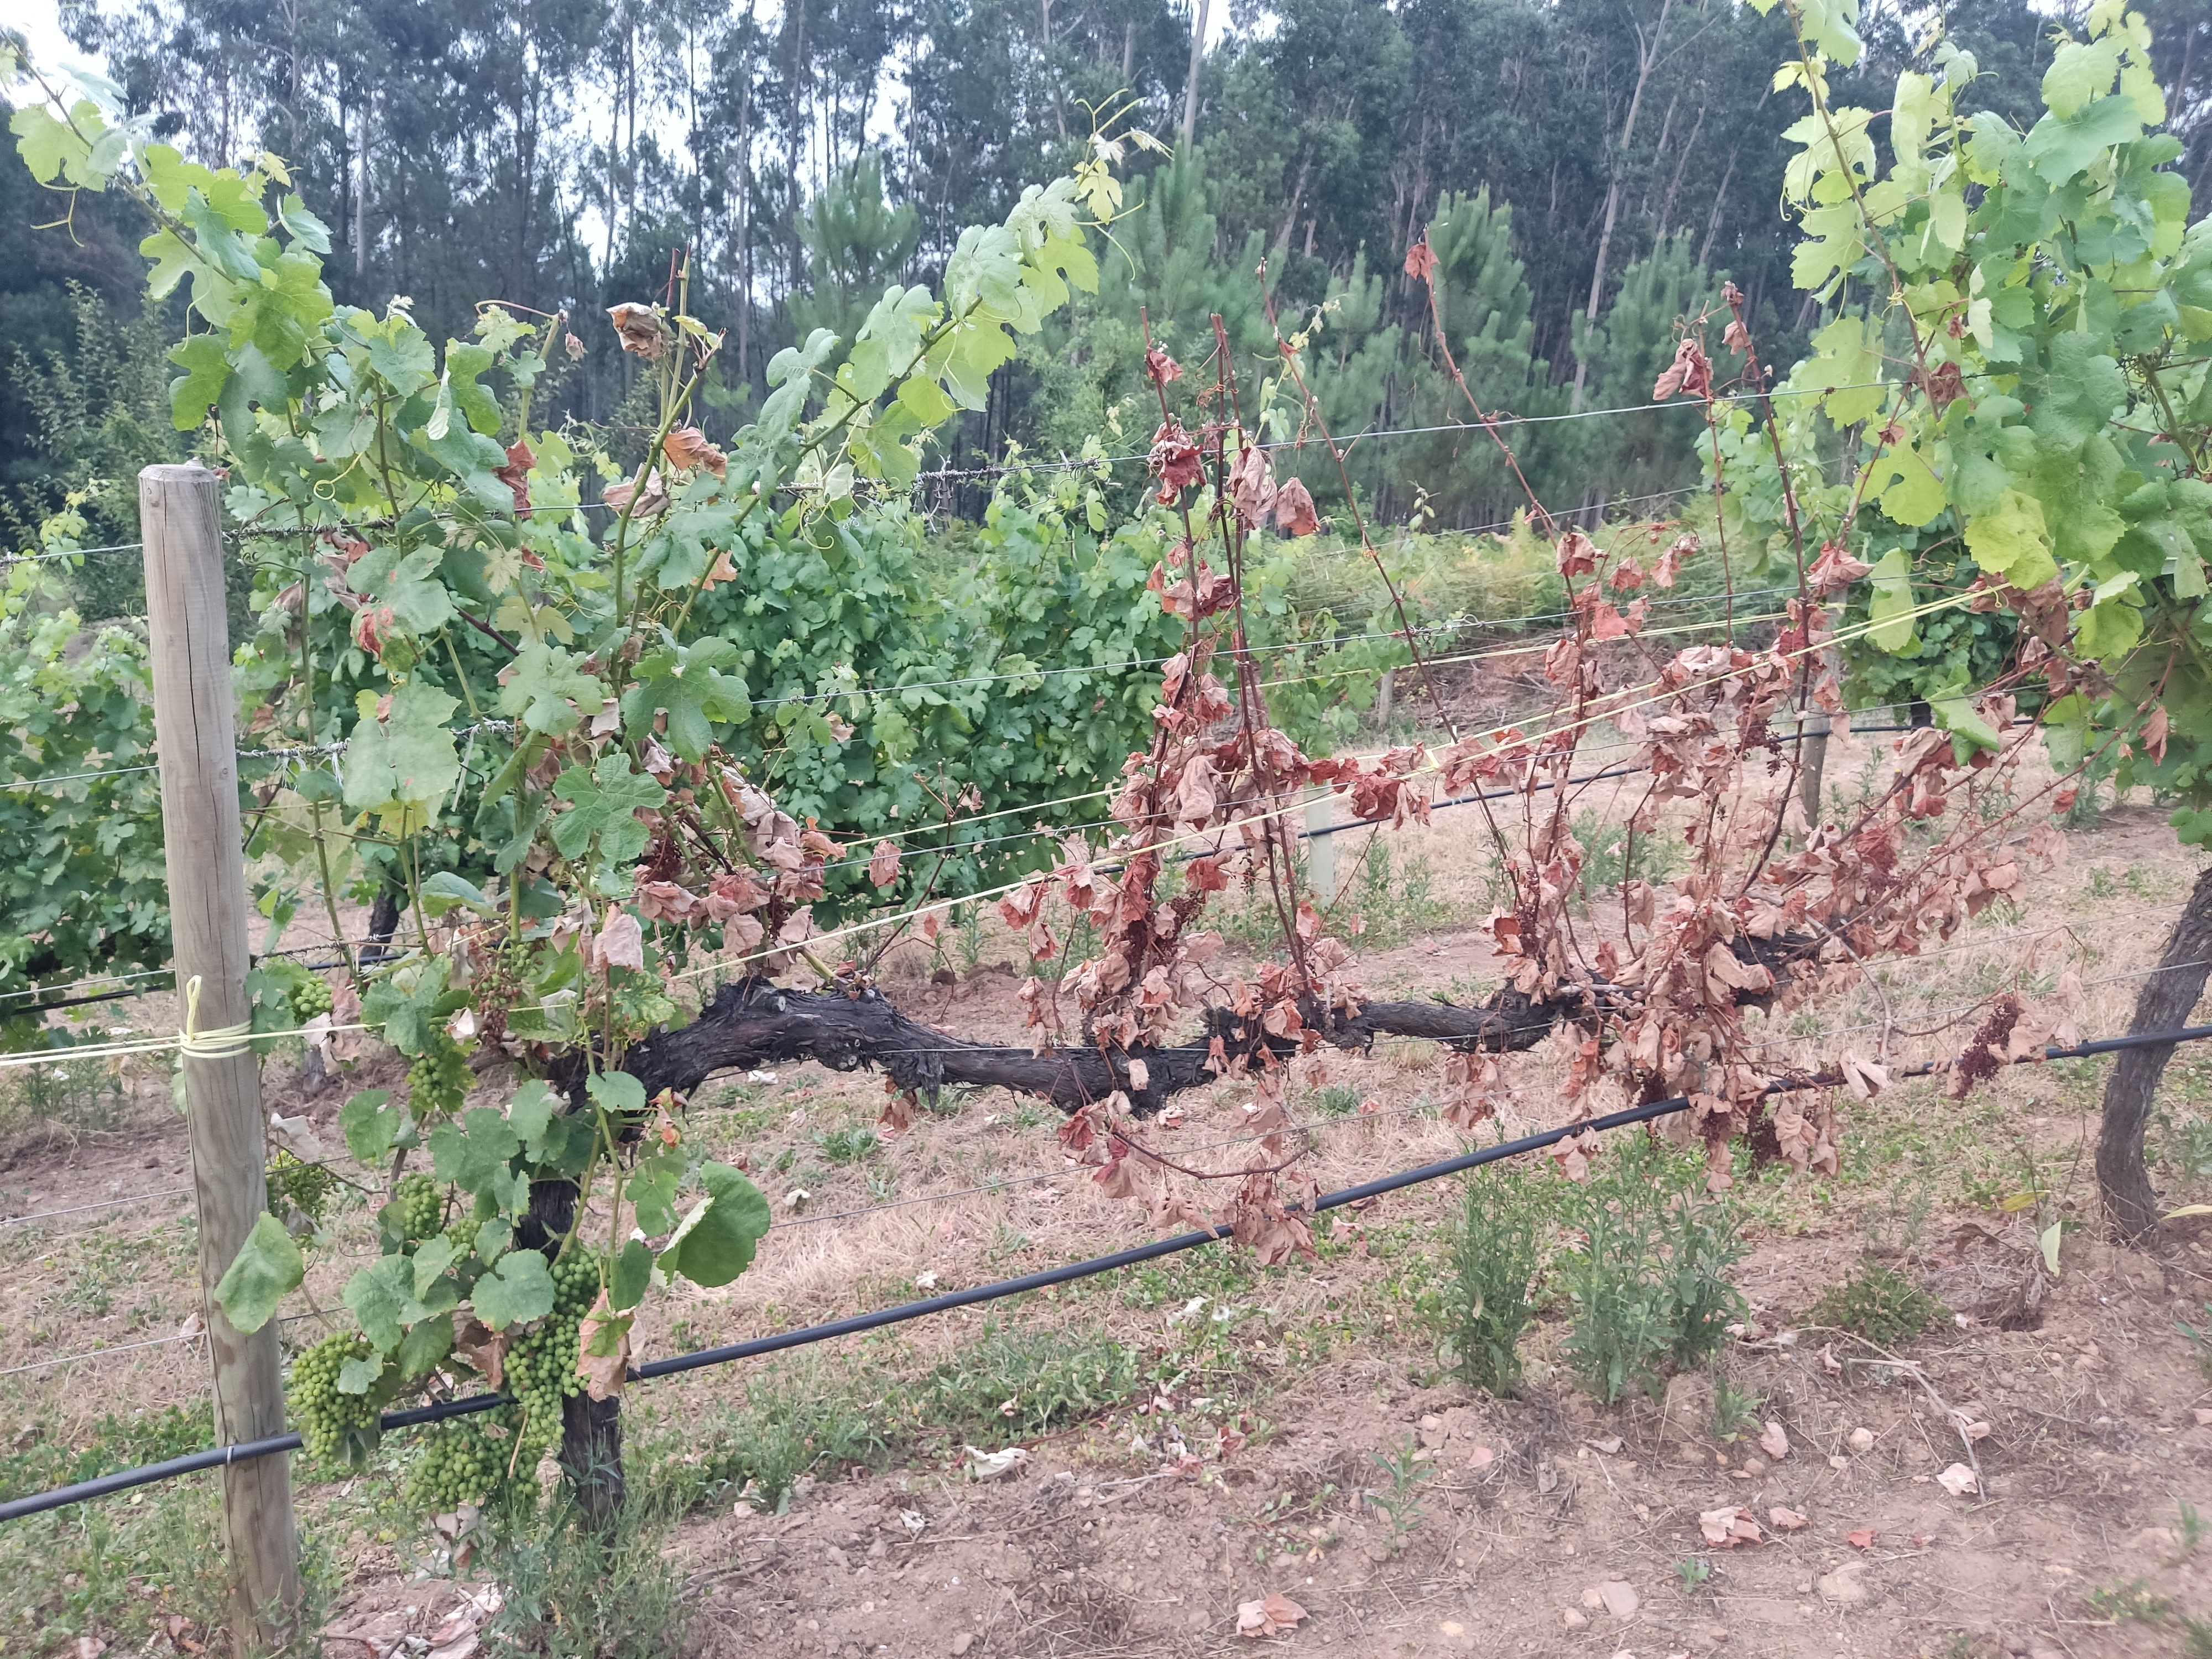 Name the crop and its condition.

grapevine, affected by esca disease
